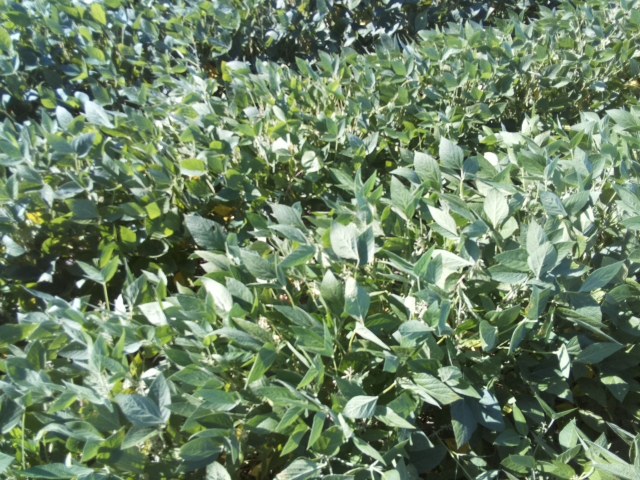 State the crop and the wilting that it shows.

soybean, leaflets folding inward at secondary pulvinus with no turgor loss in leaflets or petioles
